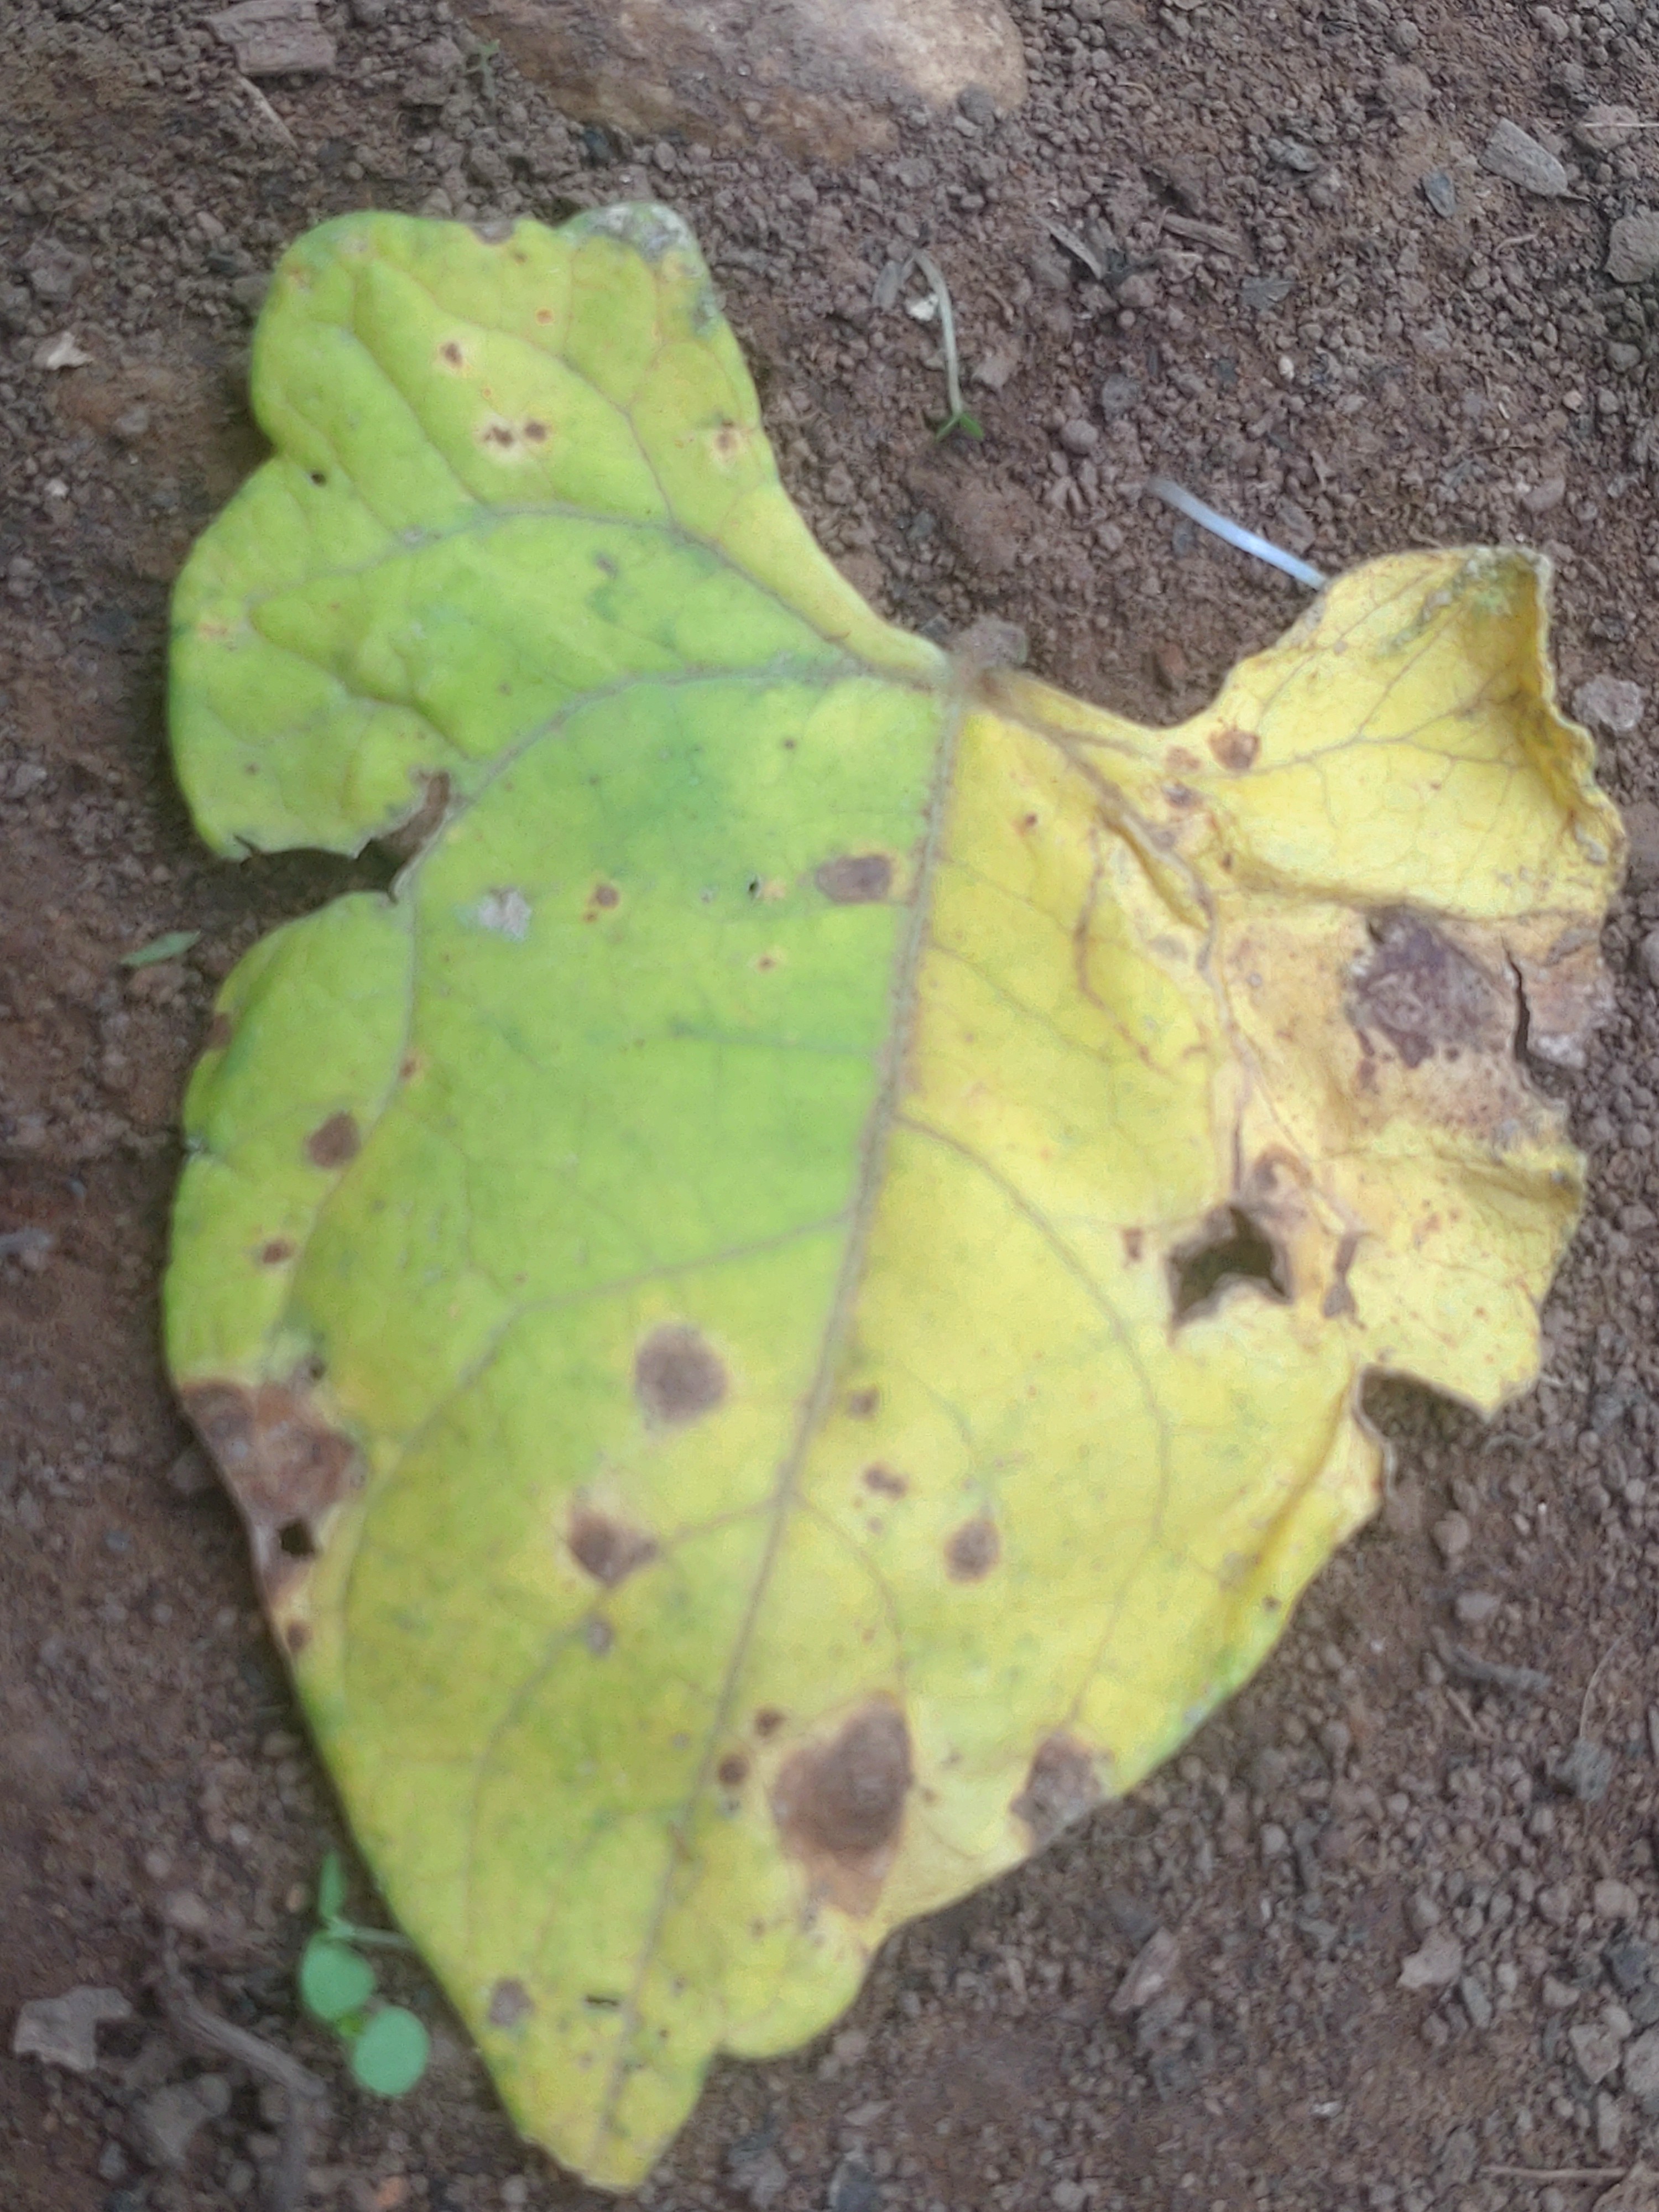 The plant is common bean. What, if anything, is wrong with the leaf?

anthracnose
